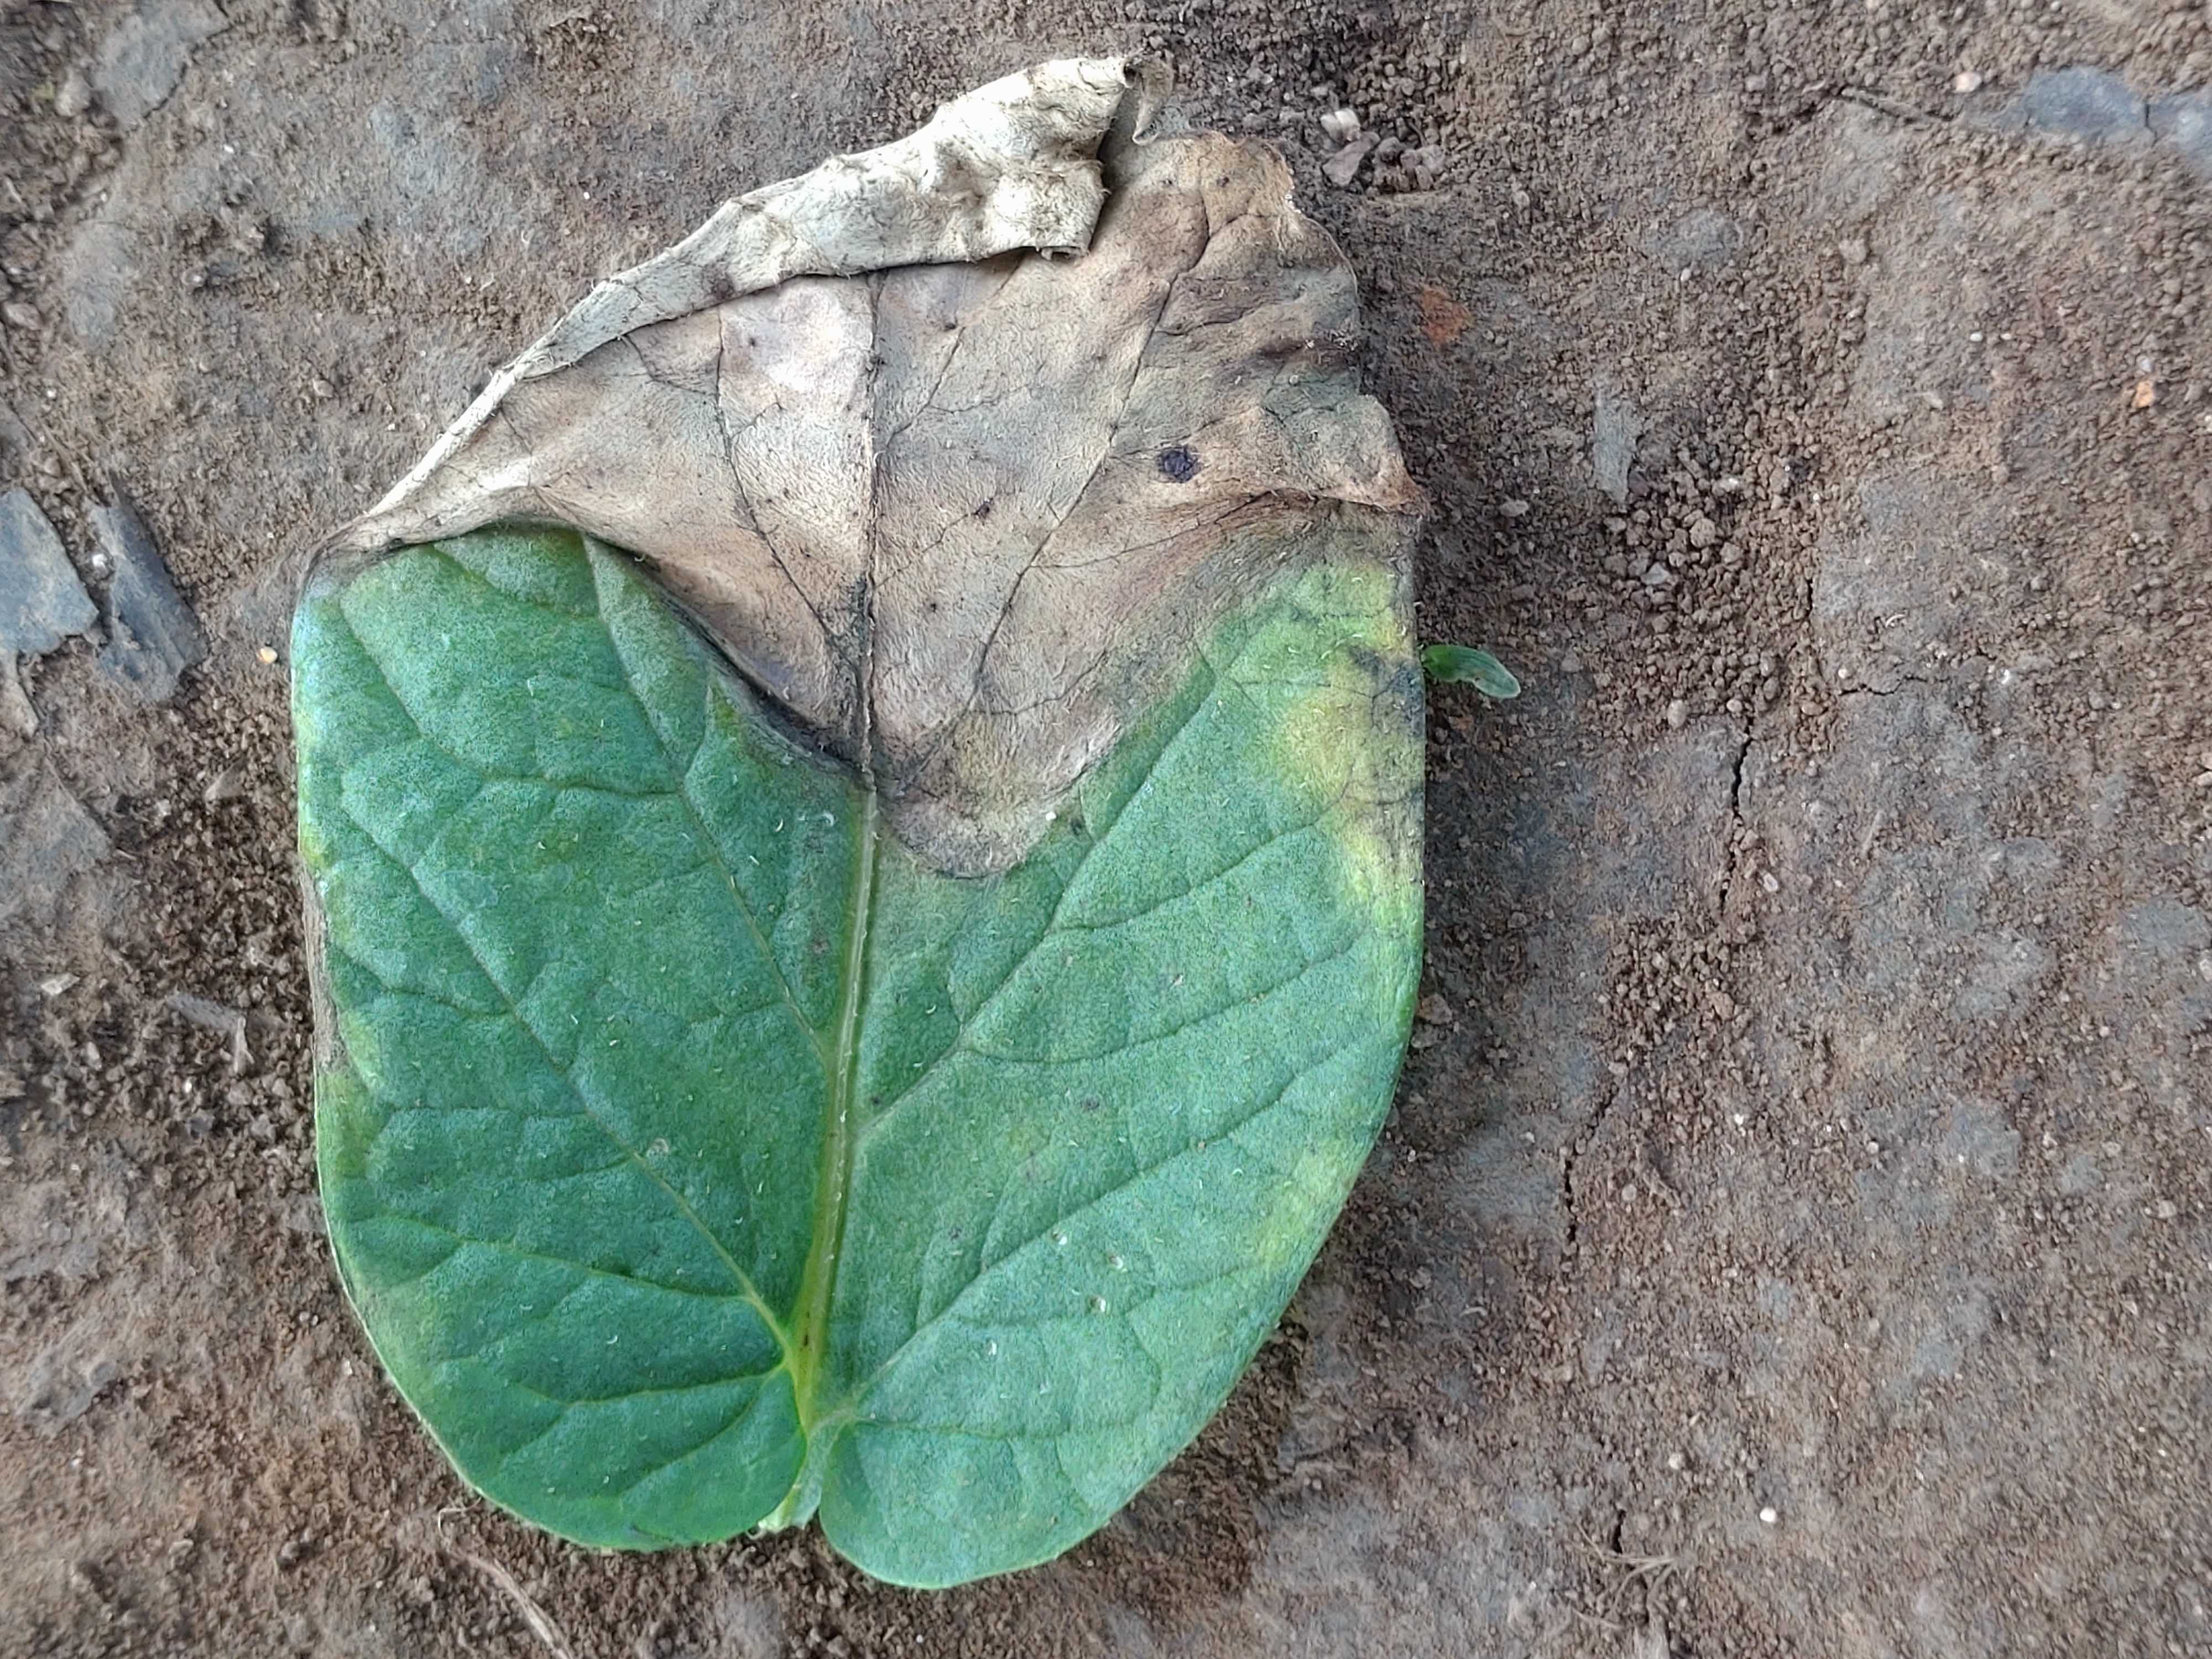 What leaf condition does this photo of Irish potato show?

early blight
